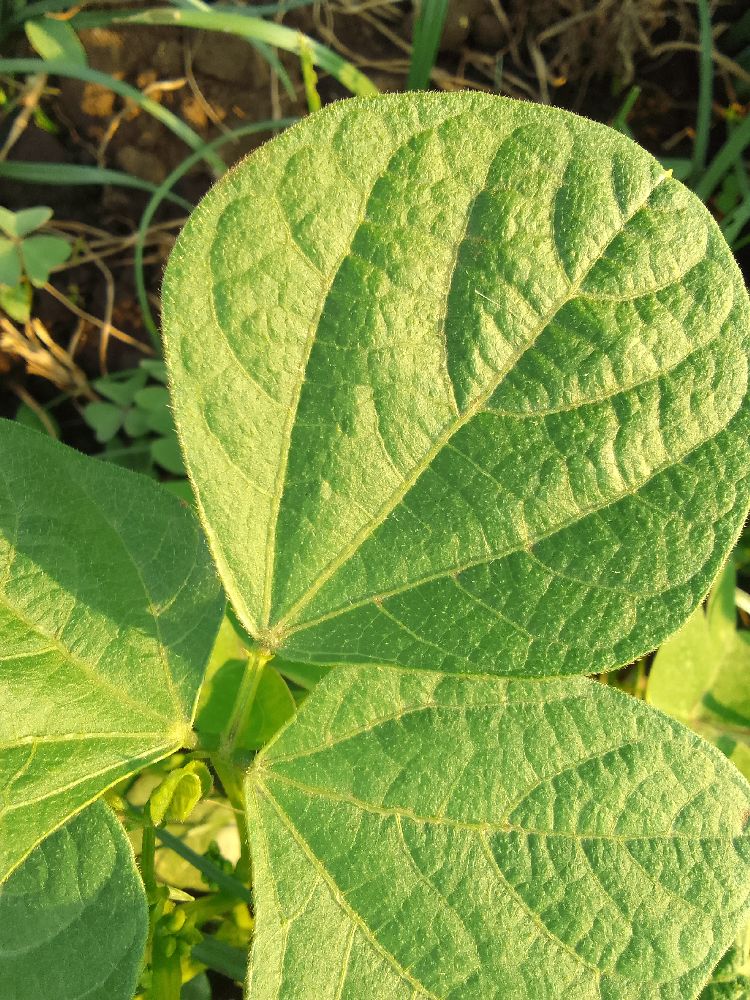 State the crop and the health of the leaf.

common bean, healthy
